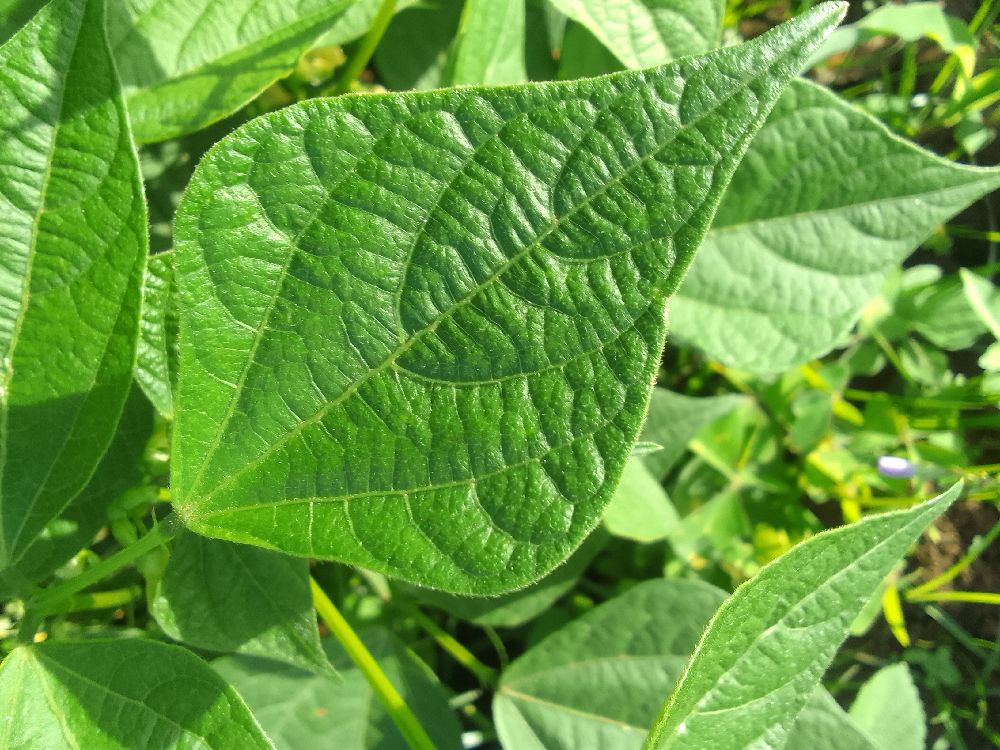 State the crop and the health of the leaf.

common bean, healthy
